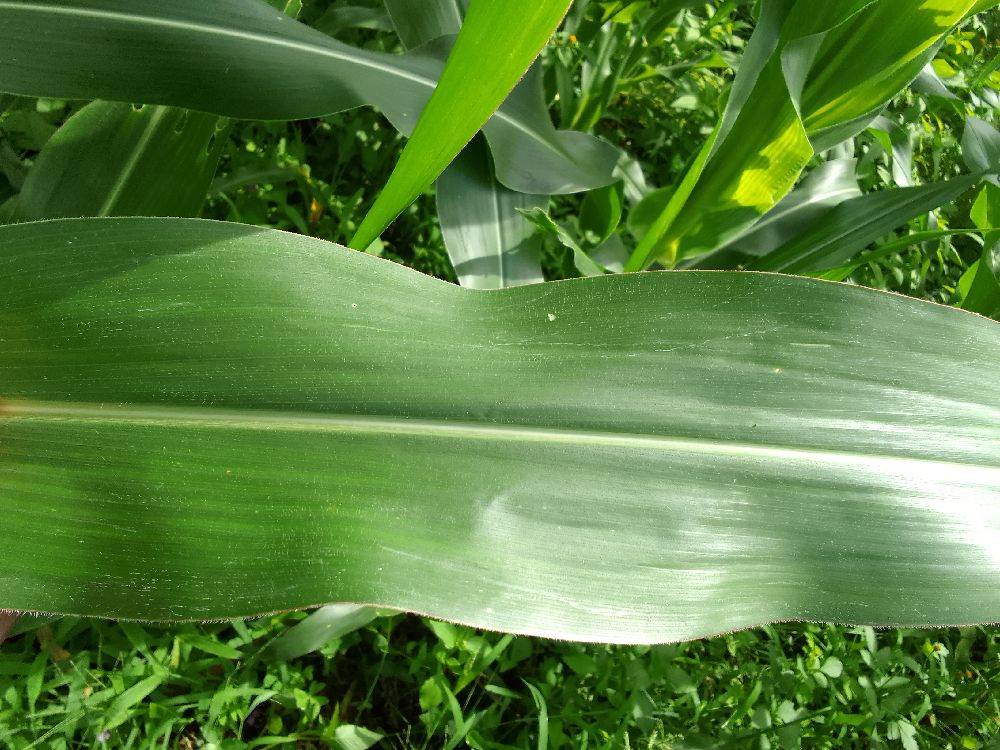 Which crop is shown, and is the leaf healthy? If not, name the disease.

maize, healthy
